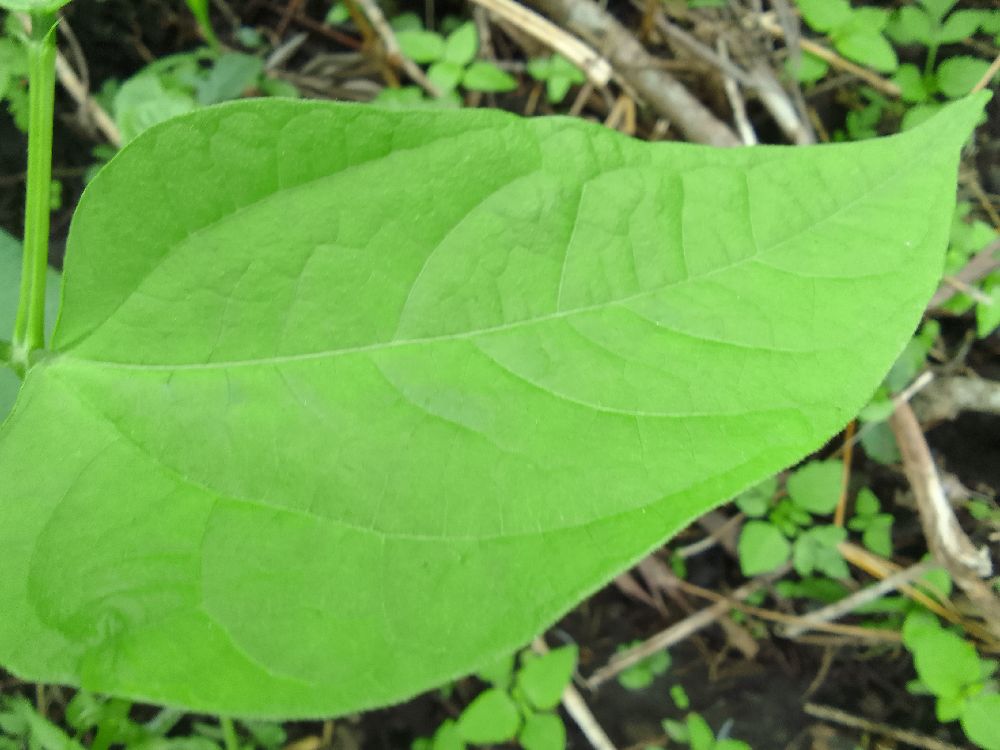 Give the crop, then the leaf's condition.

common bean, healthy
